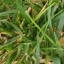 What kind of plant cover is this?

grass
